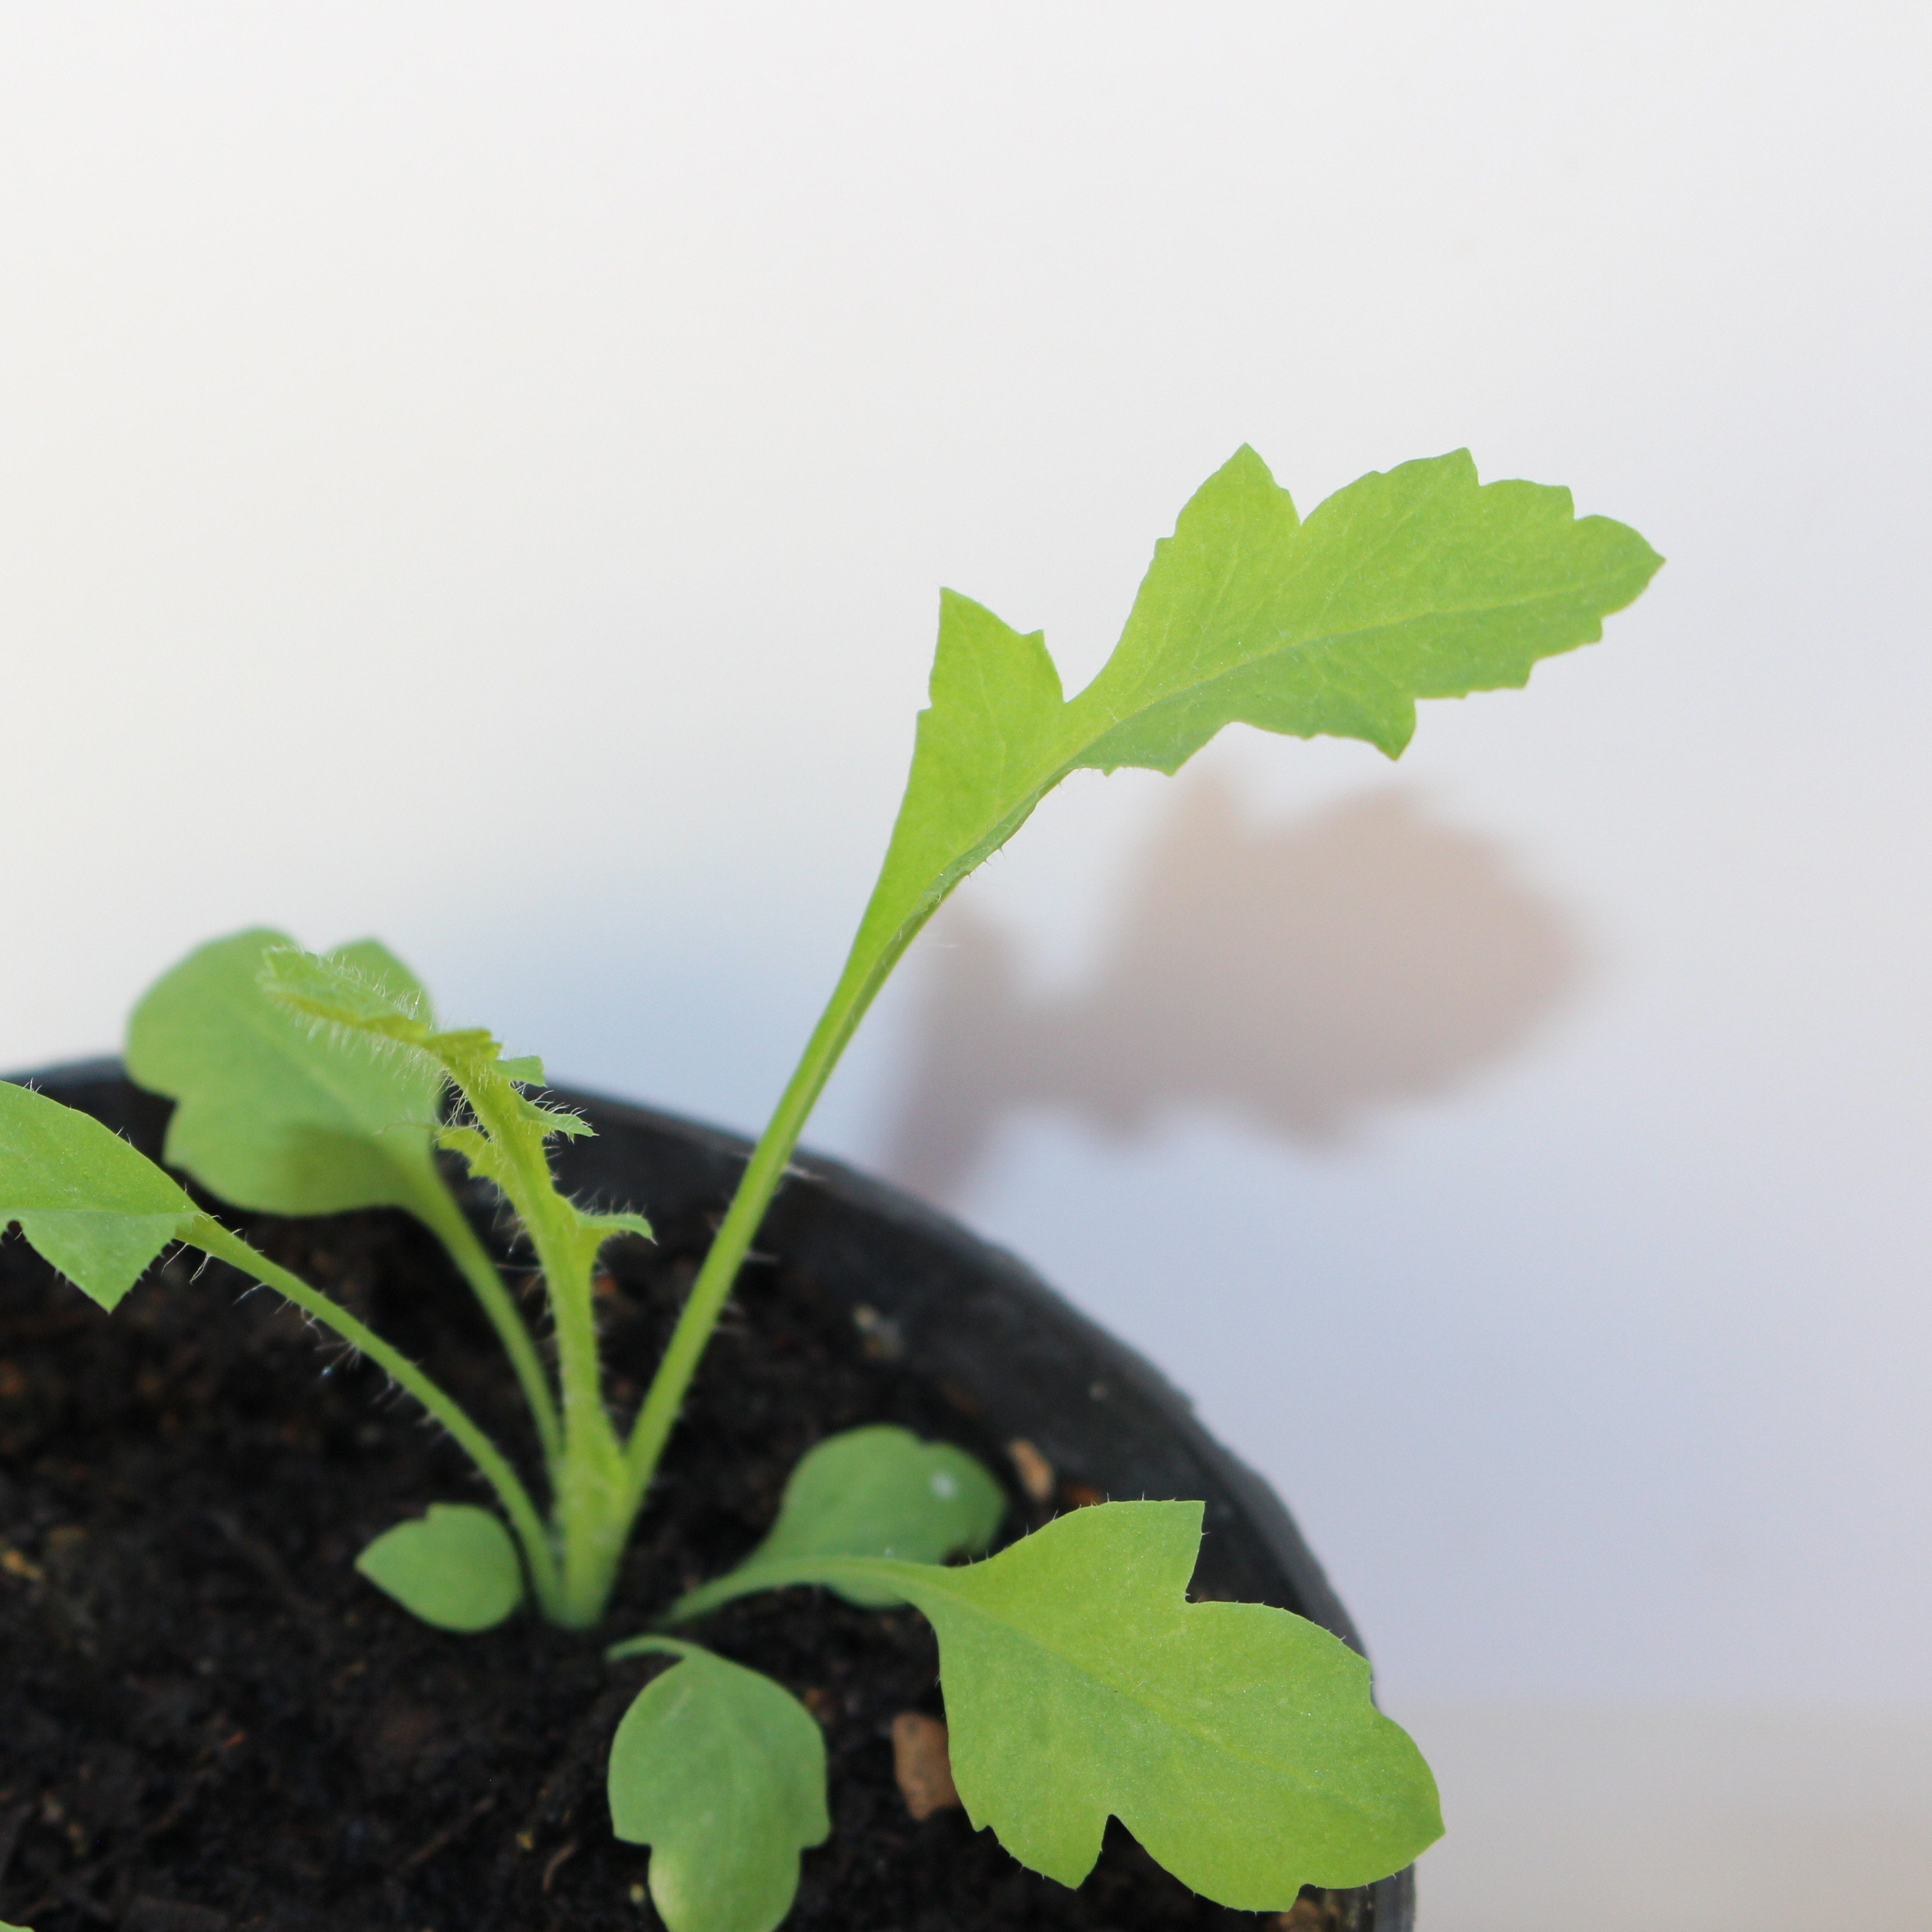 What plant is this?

Papaver rhoeas
